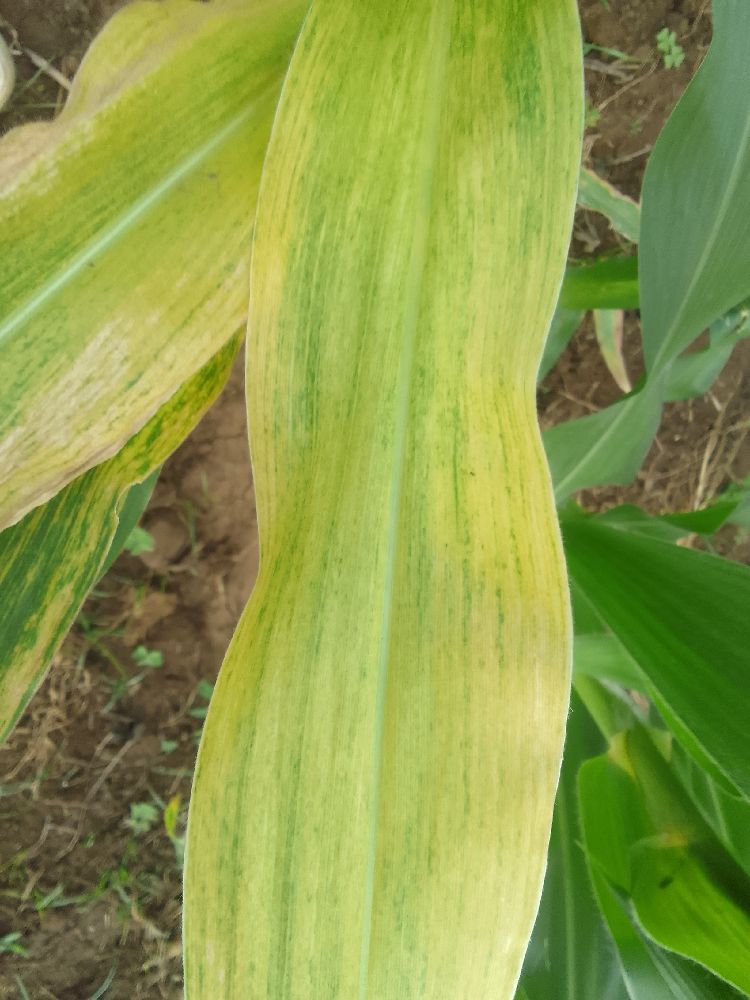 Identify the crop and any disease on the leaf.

maize, maize lethal necrosis
